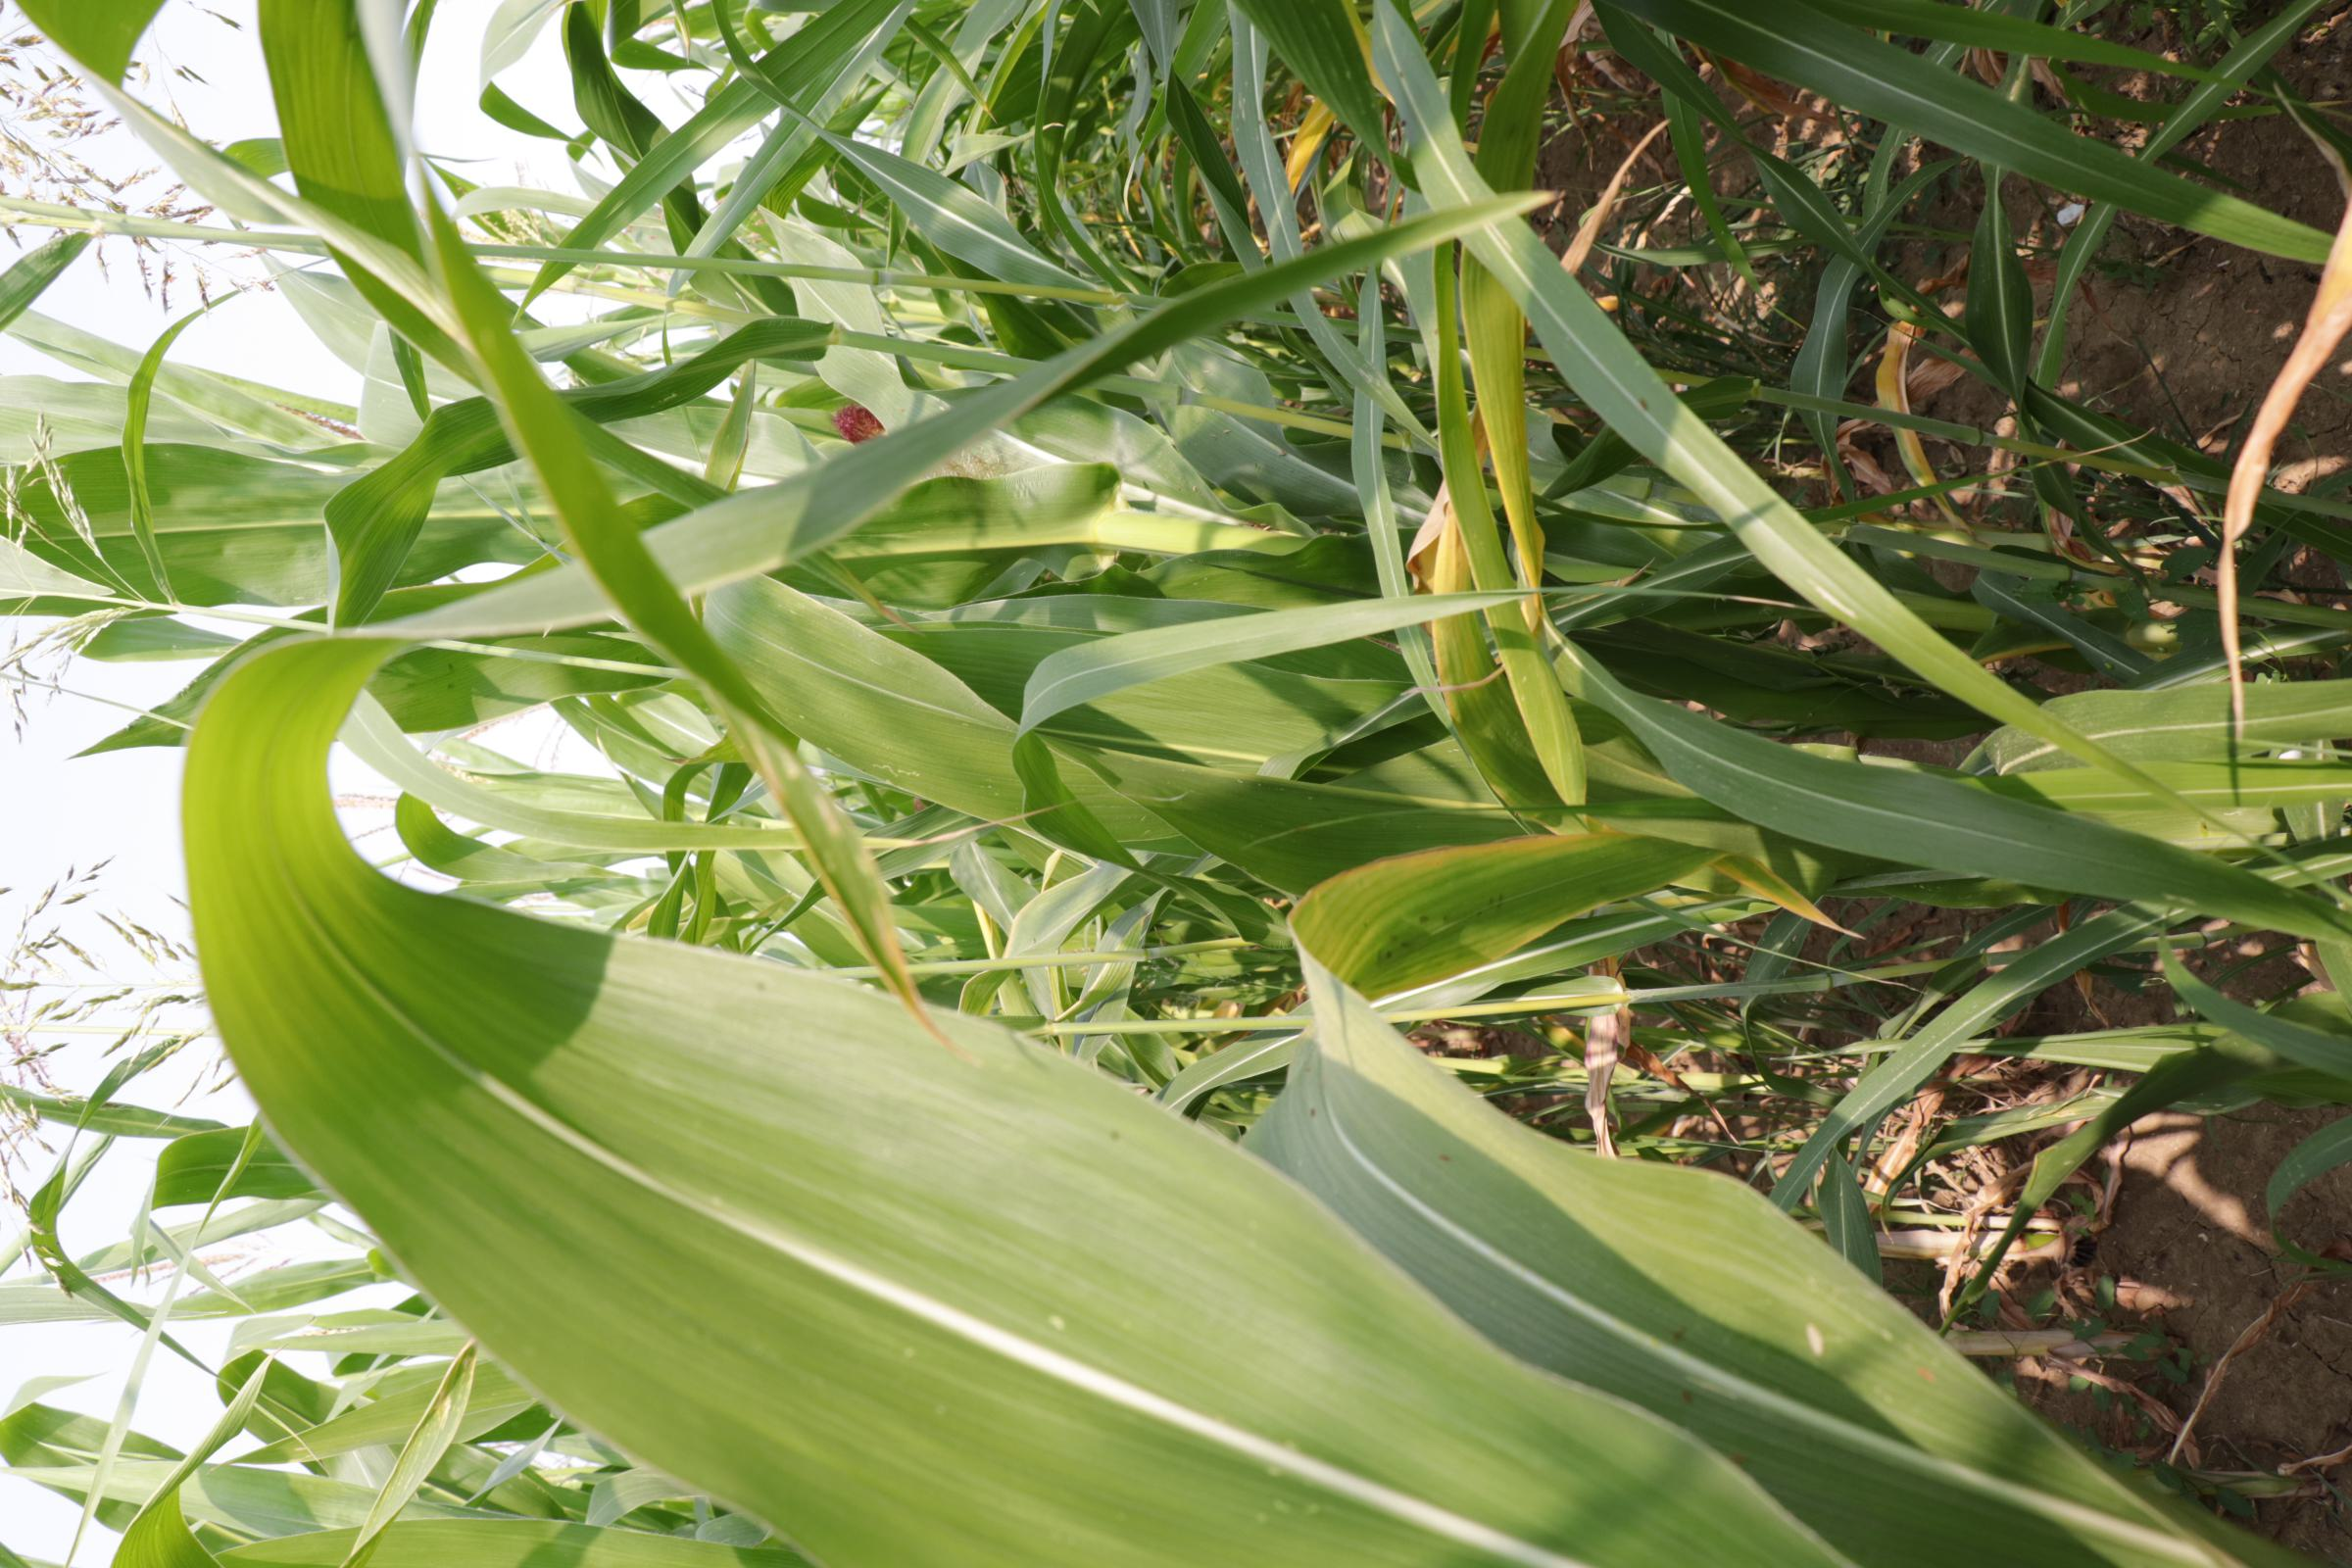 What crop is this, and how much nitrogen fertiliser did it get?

maize, reduced nitrogen fertilisation
